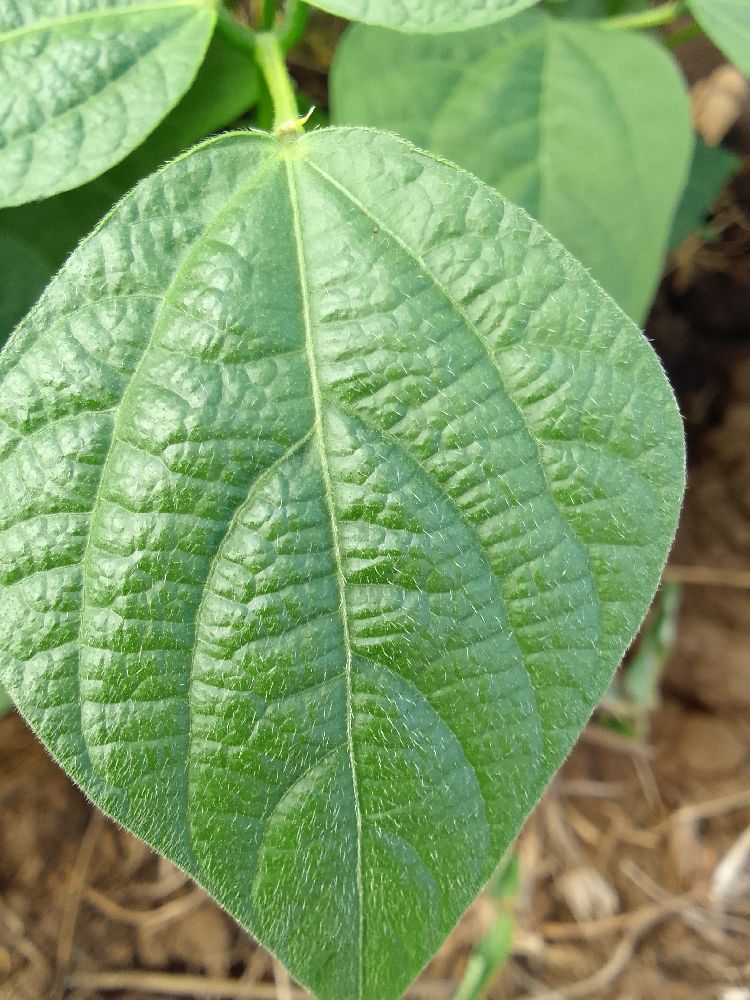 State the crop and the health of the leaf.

common bean, healthy
